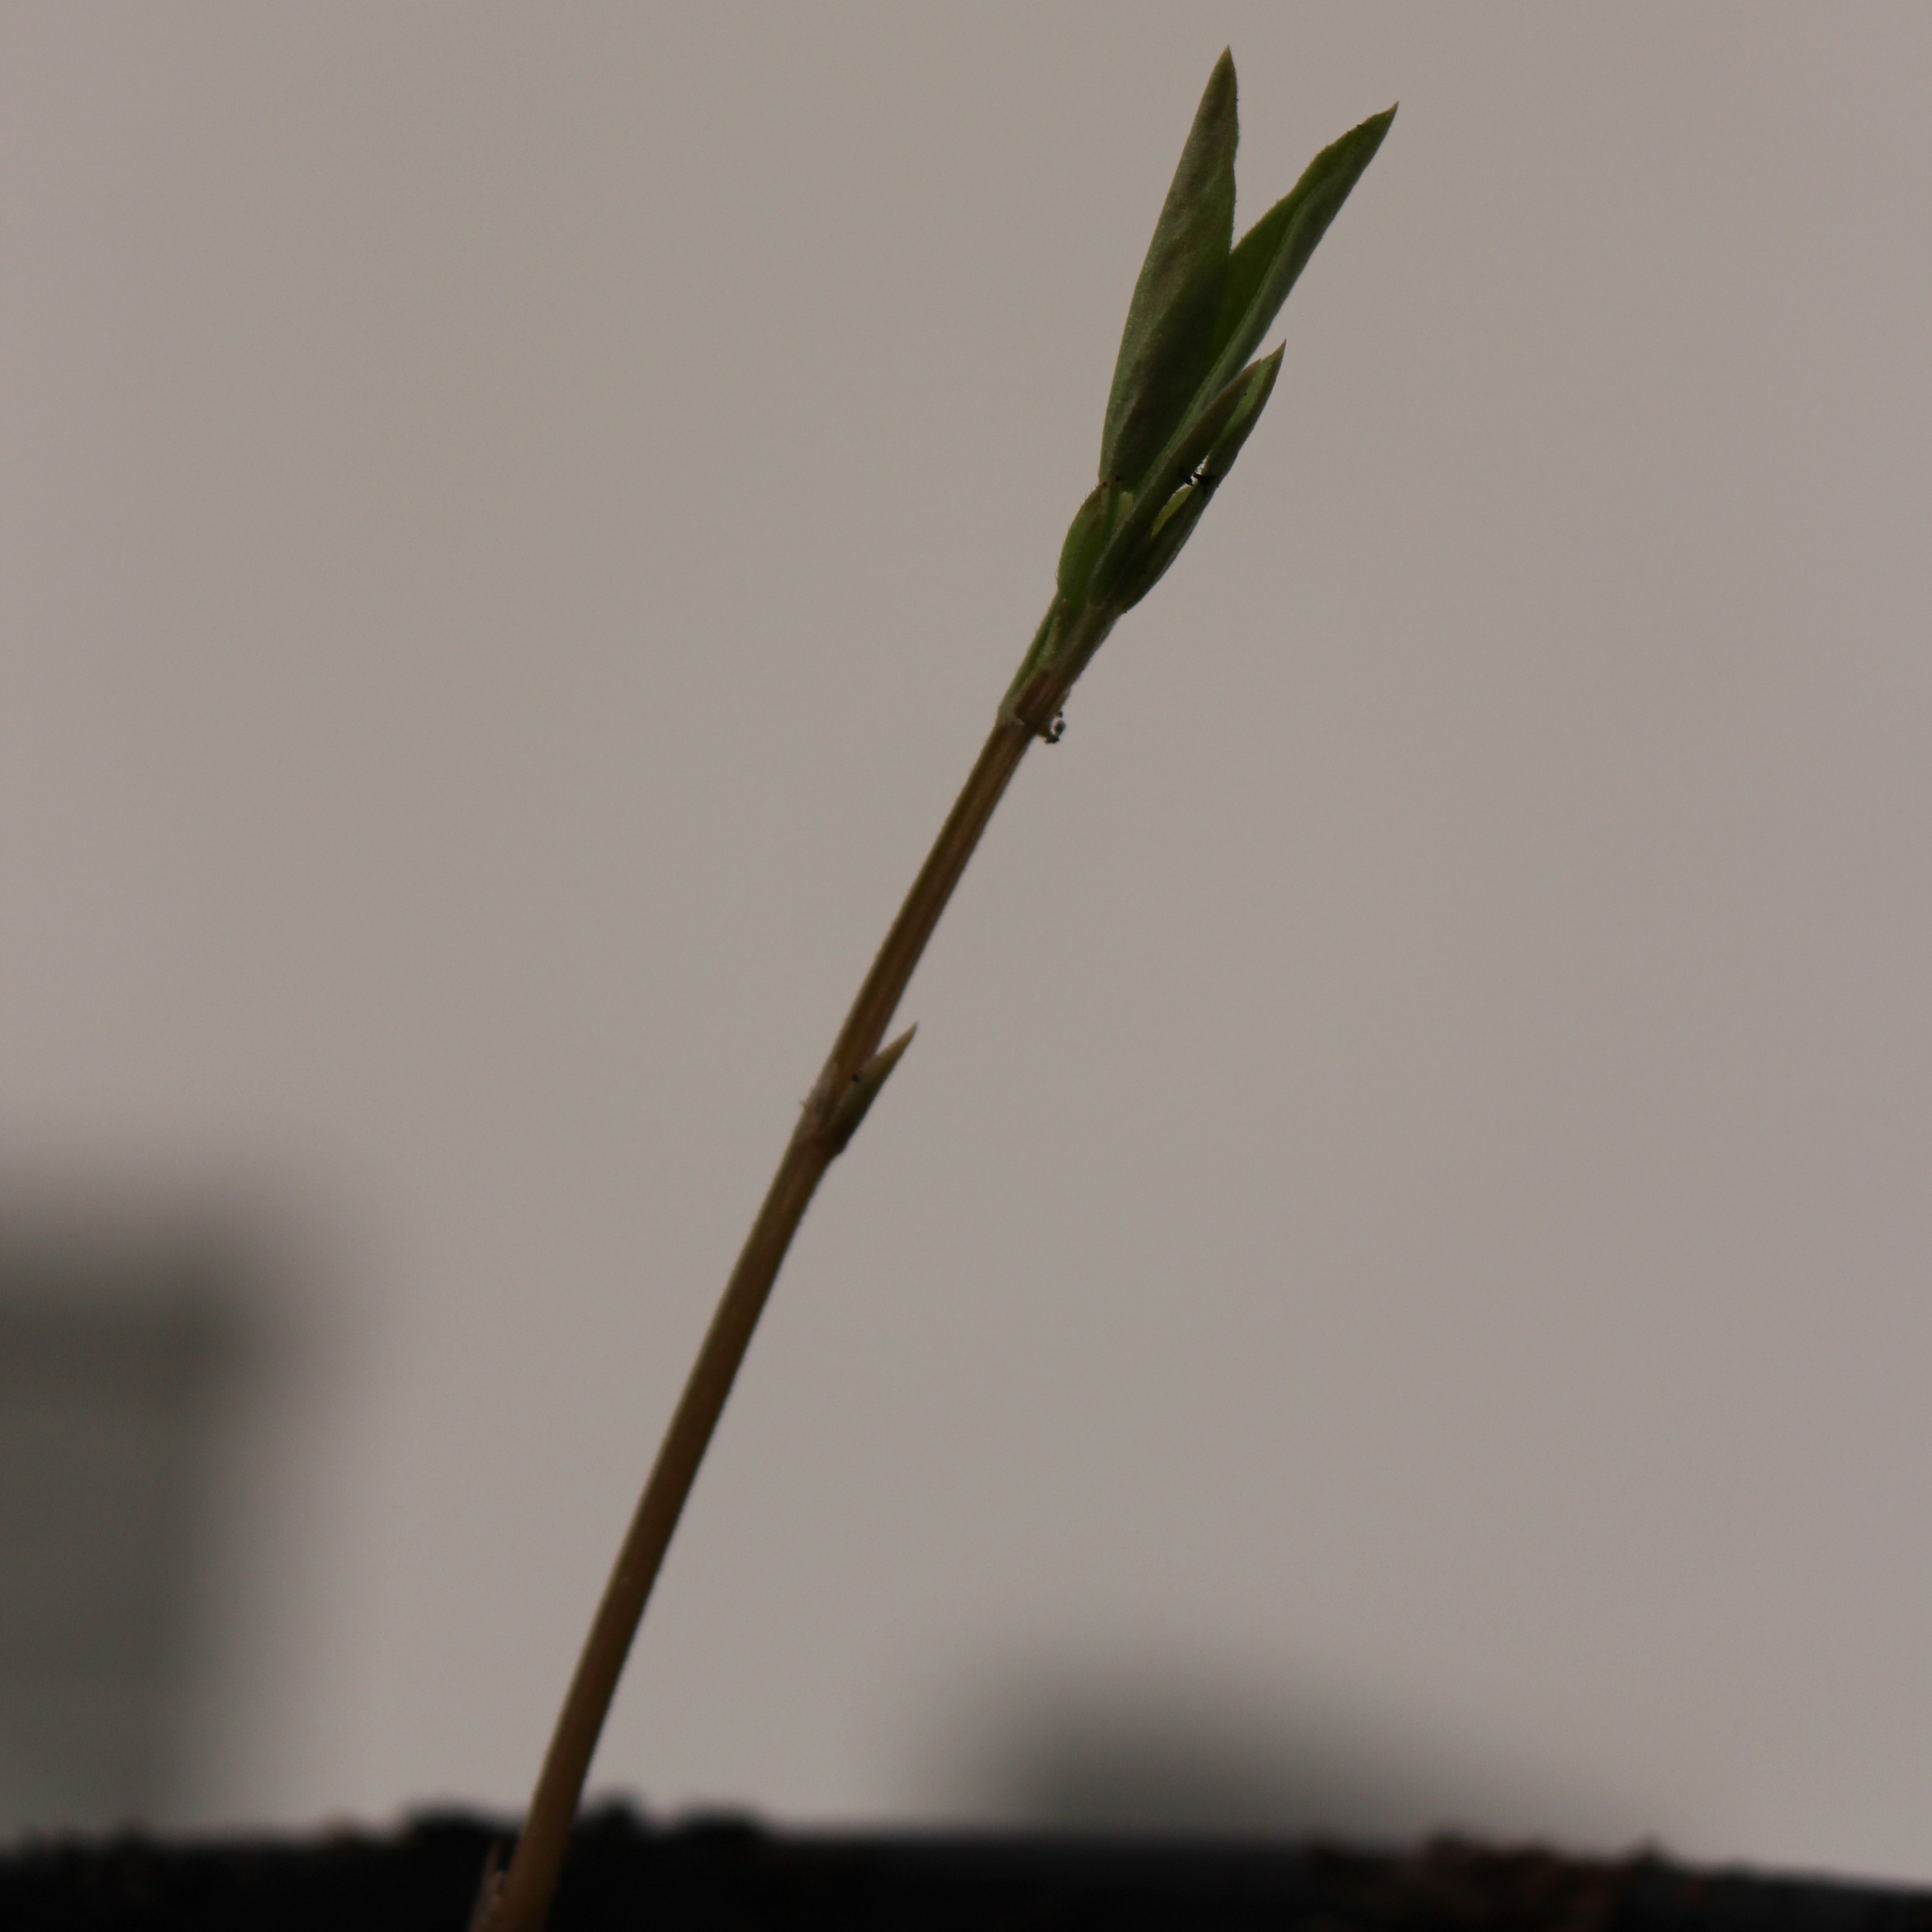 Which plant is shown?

Vicia sativa
